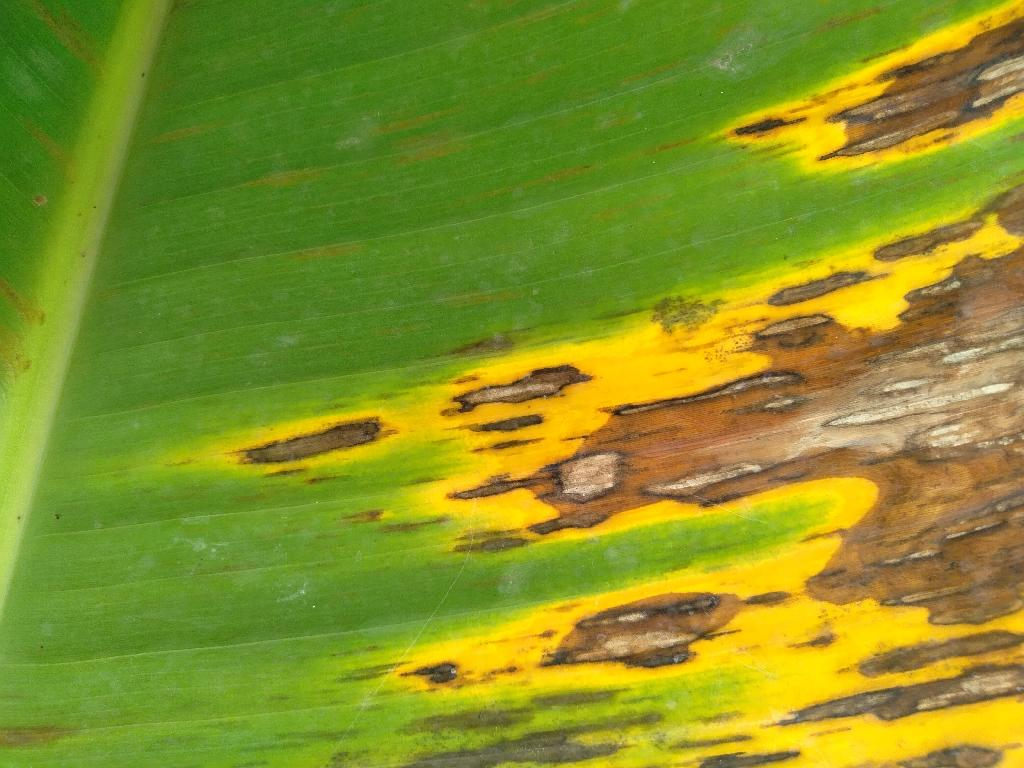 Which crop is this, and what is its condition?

banana, black sigatoka
